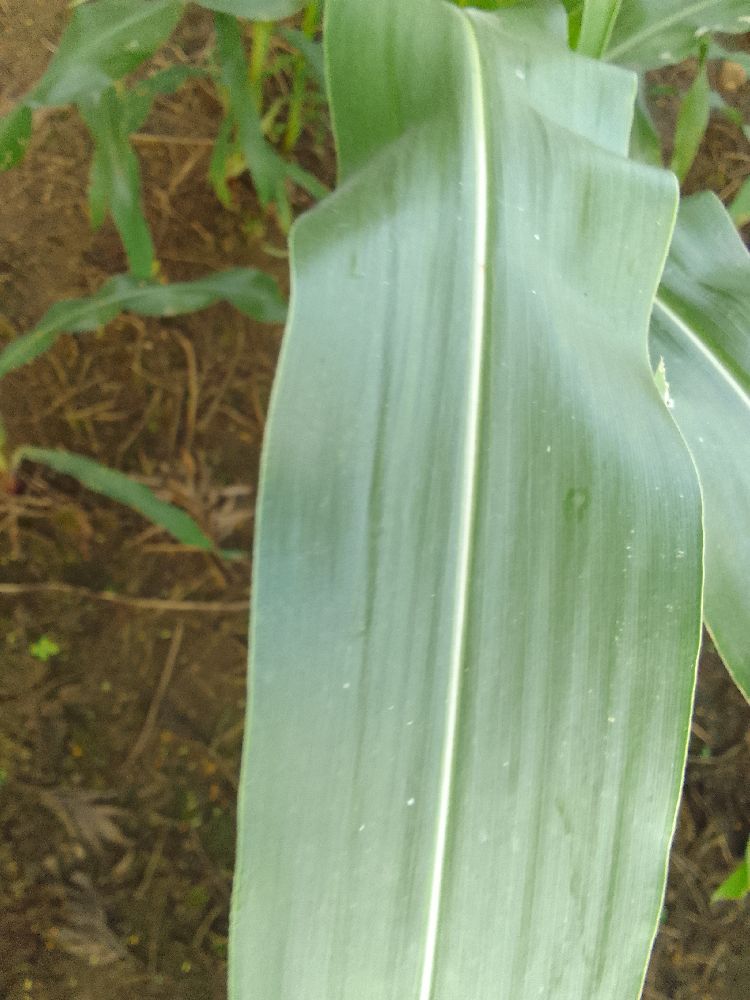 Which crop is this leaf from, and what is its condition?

maize, healthy
